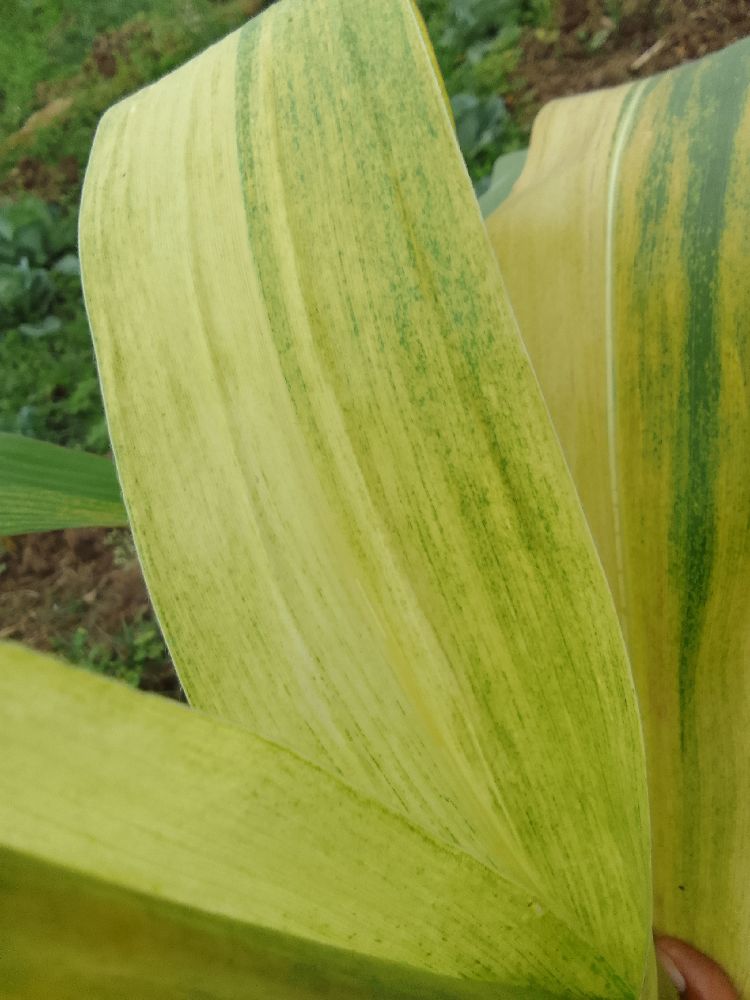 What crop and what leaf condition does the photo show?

maize, maize lethal necrosis
